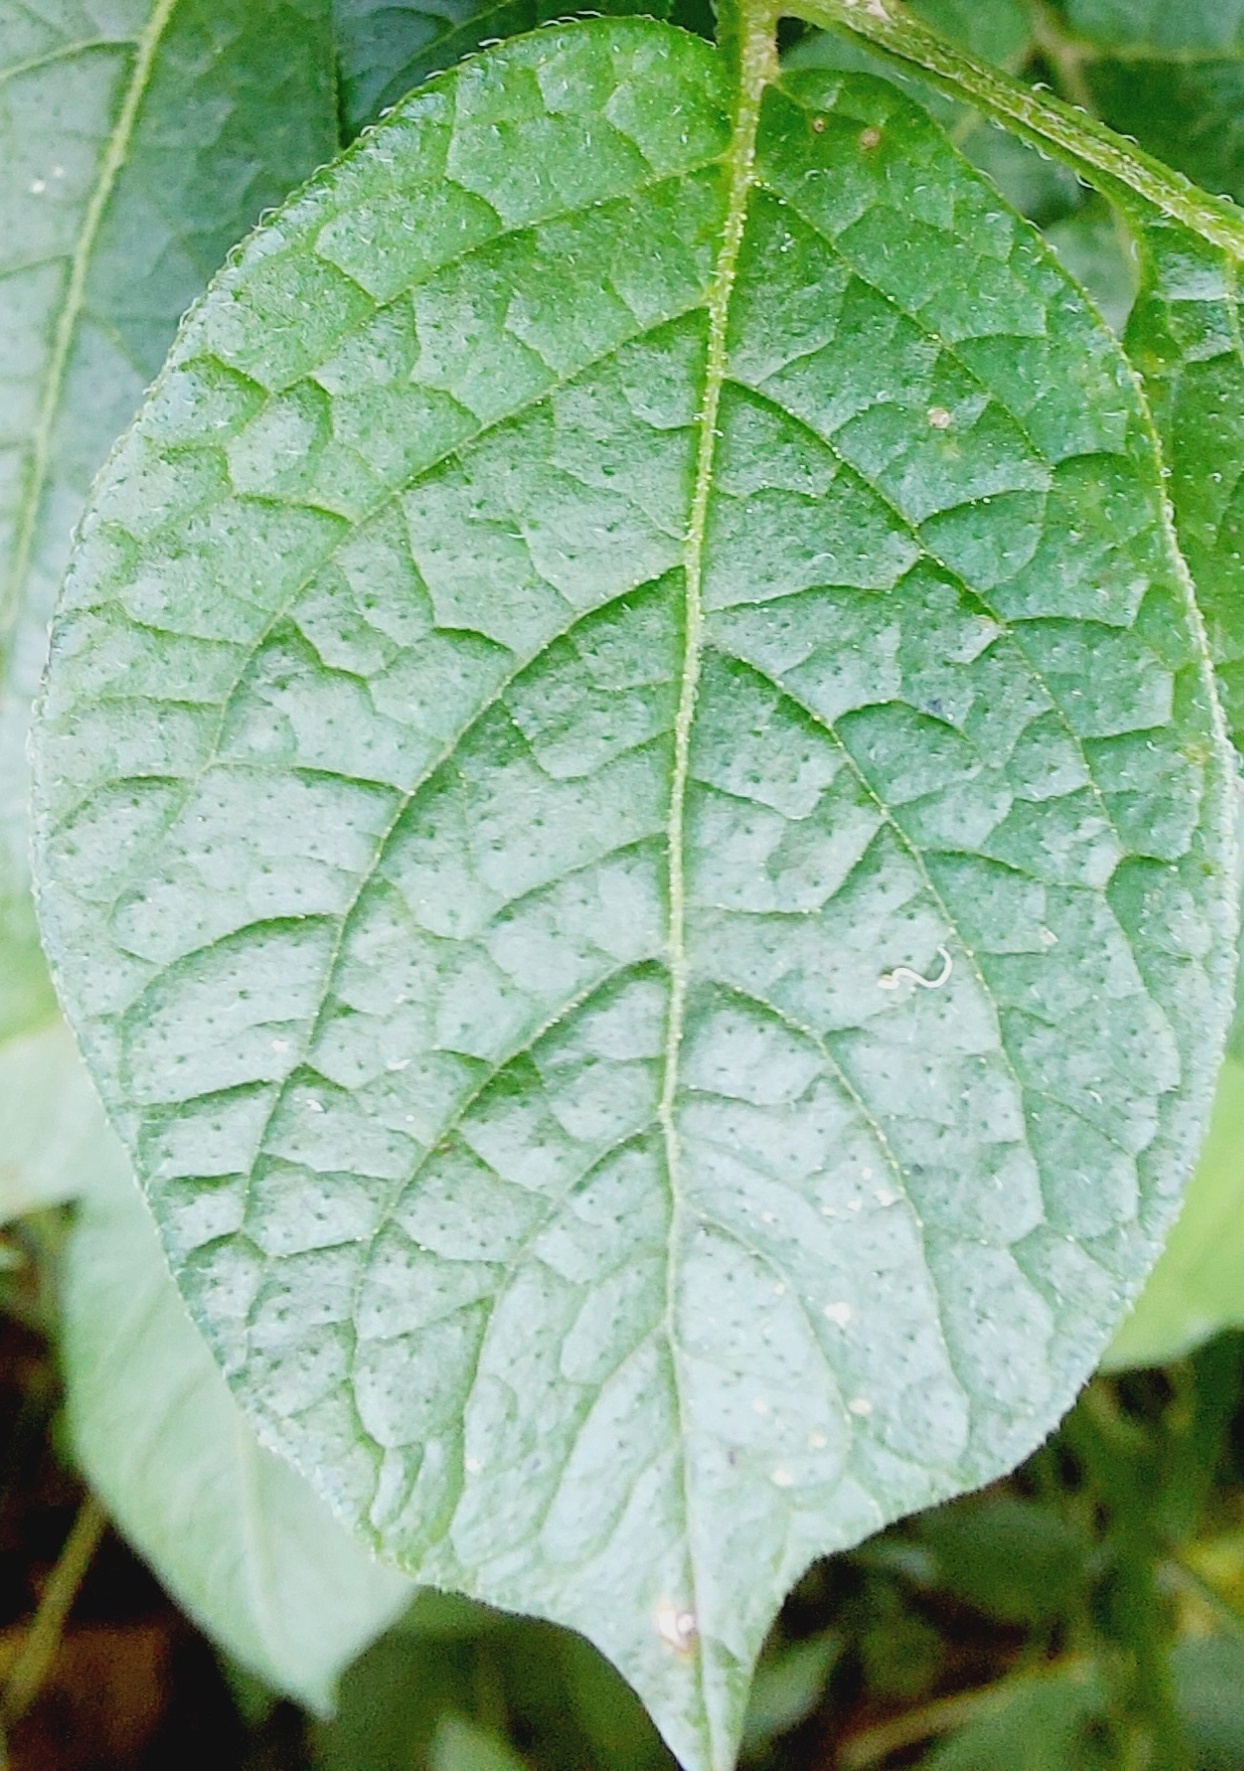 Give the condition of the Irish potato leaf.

healthy
